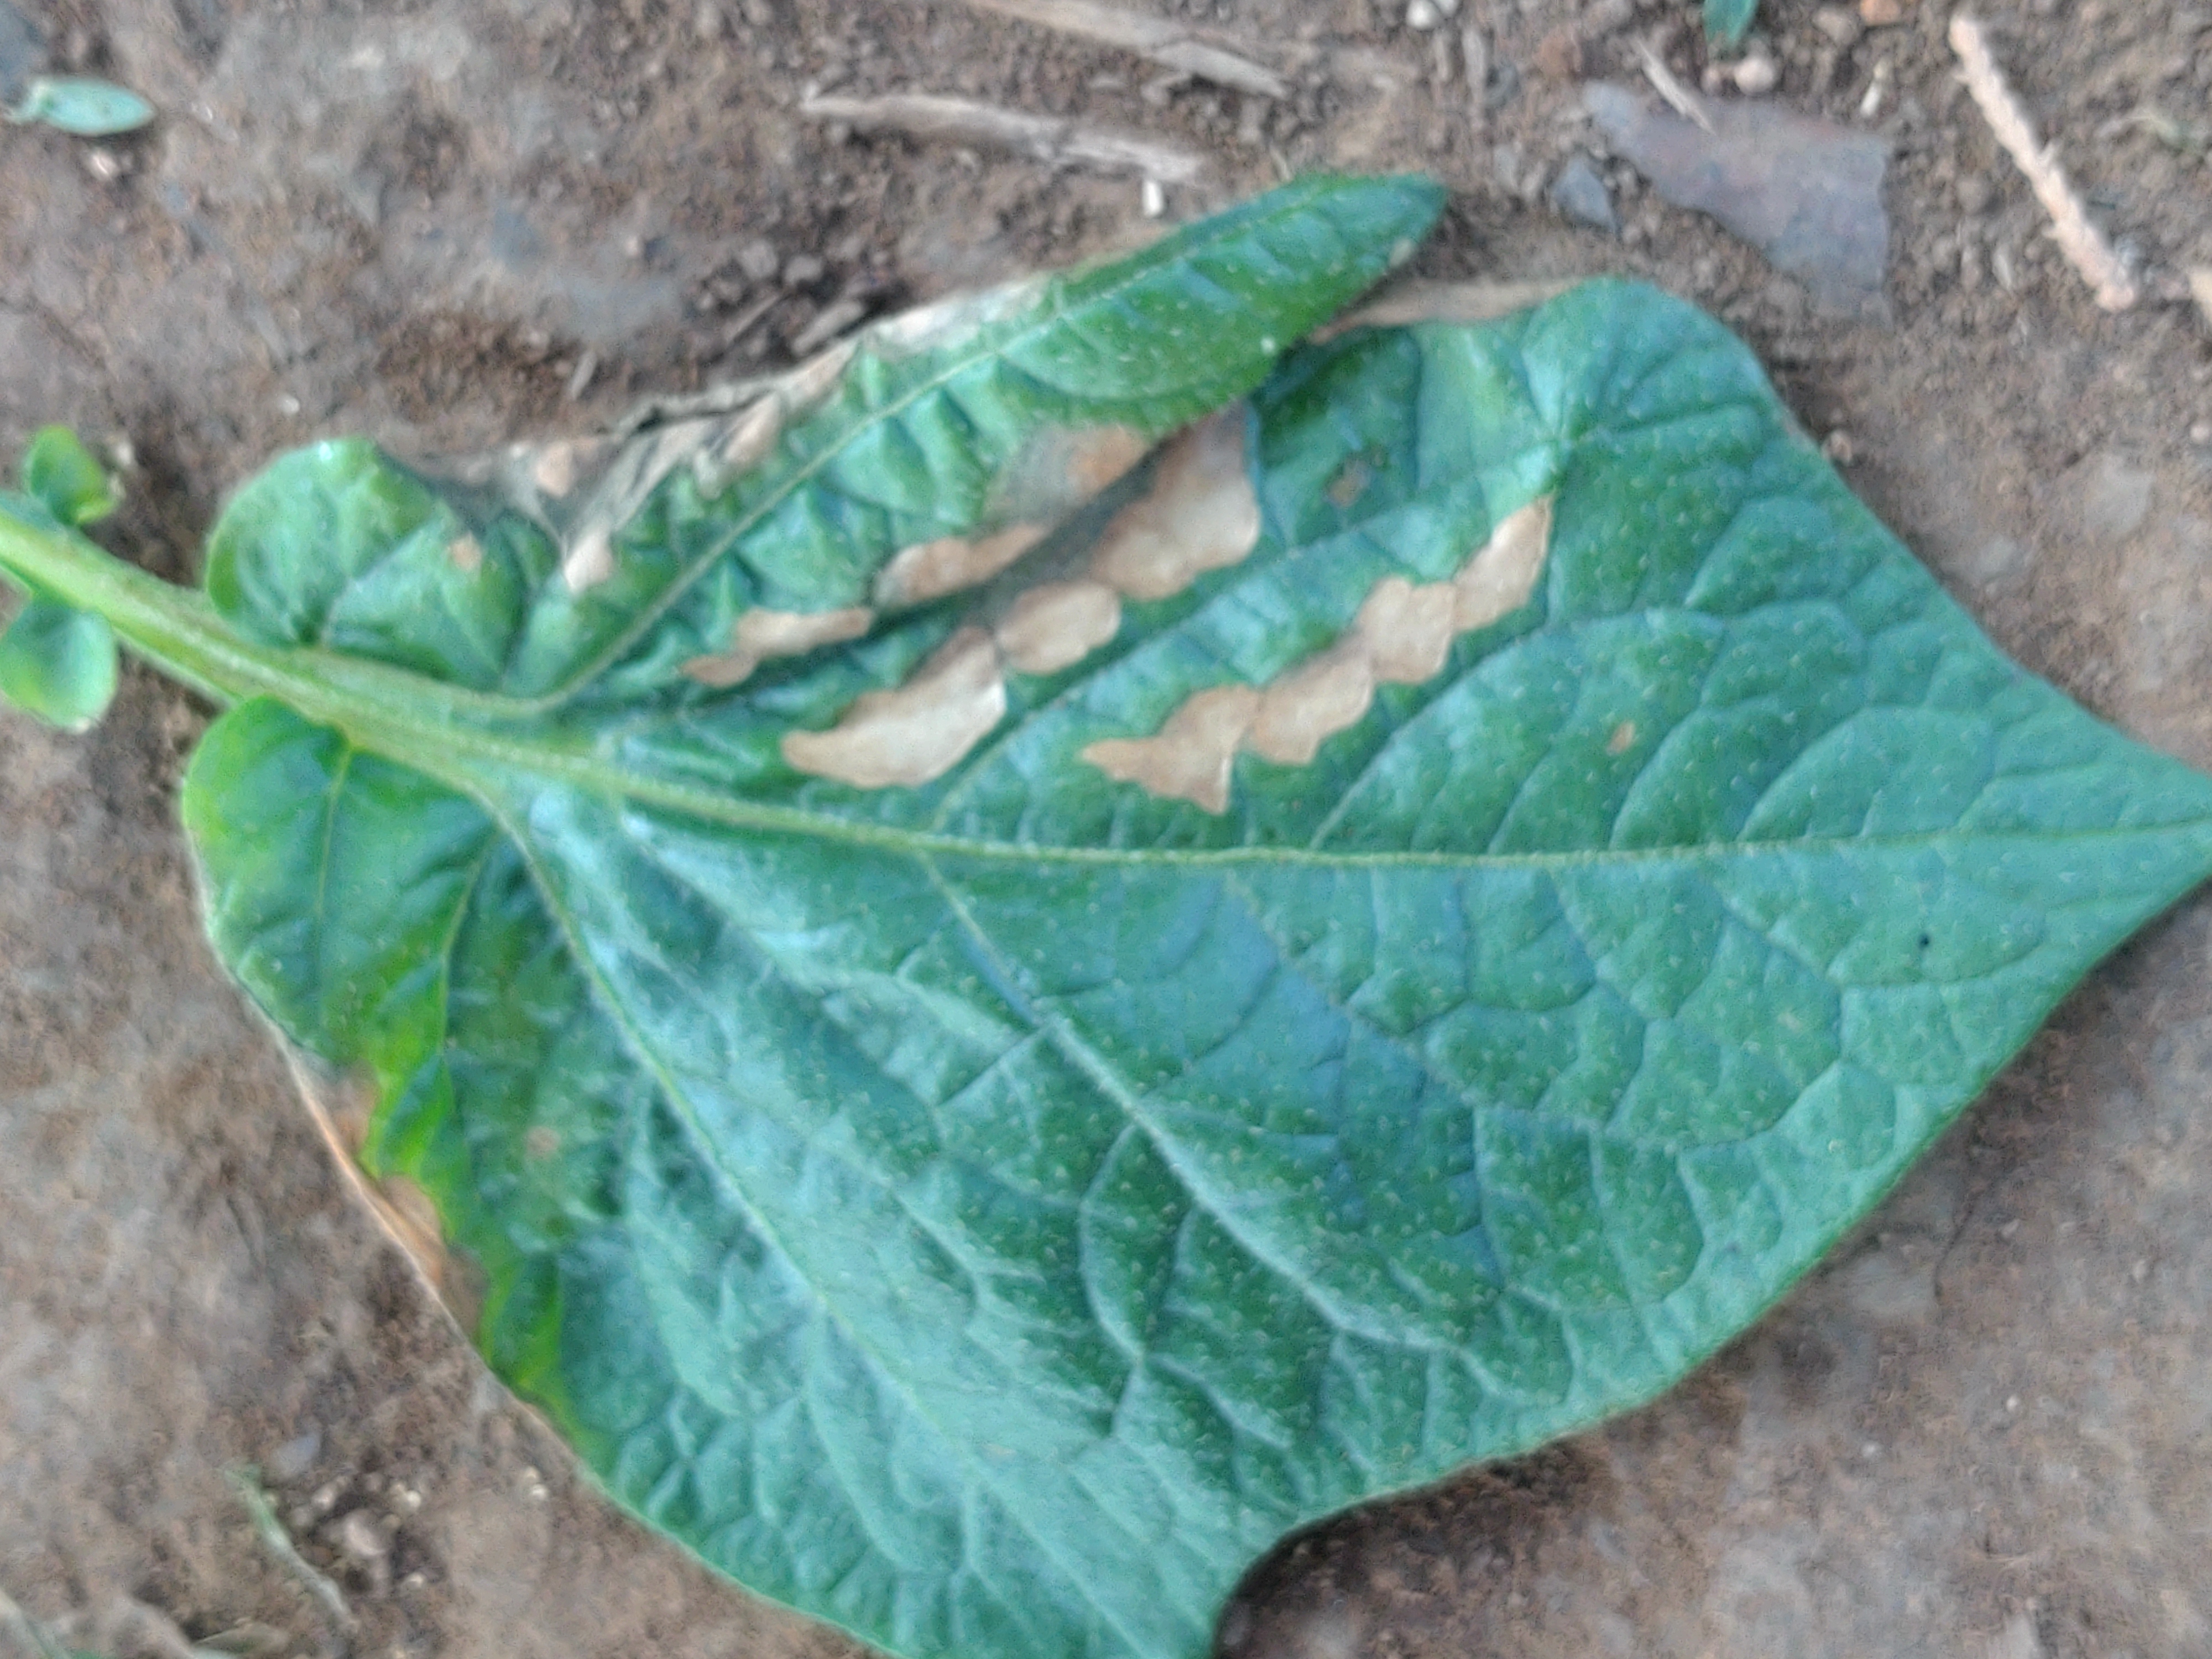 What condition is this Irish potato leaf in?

early blight
